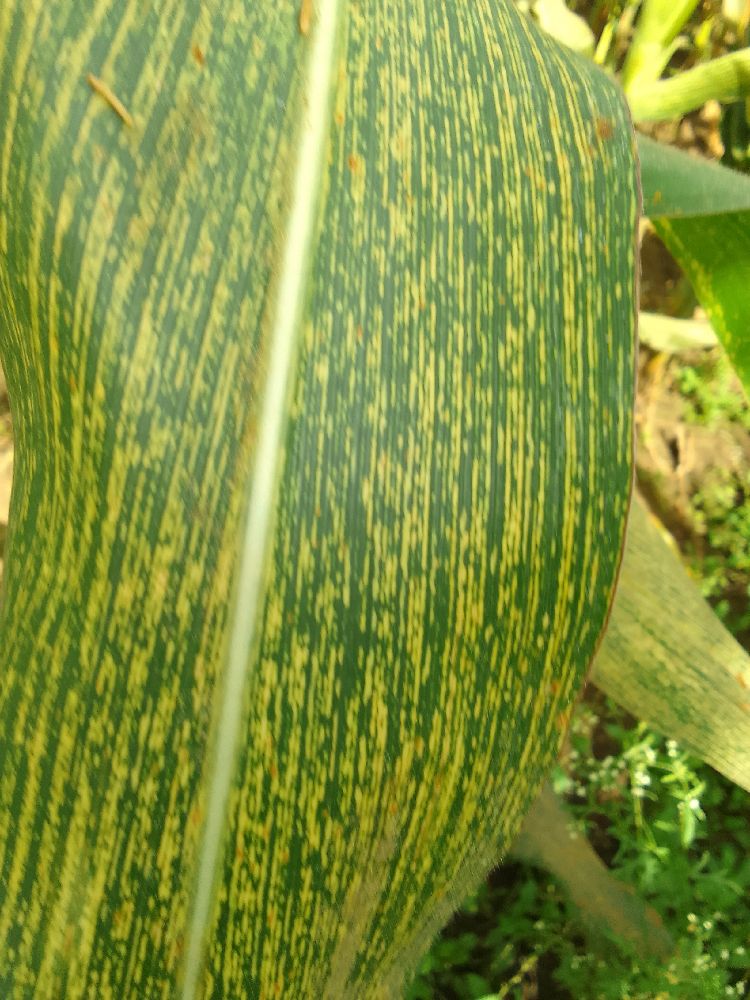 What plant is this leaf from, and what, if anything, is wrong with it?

maize, maize streak virus
